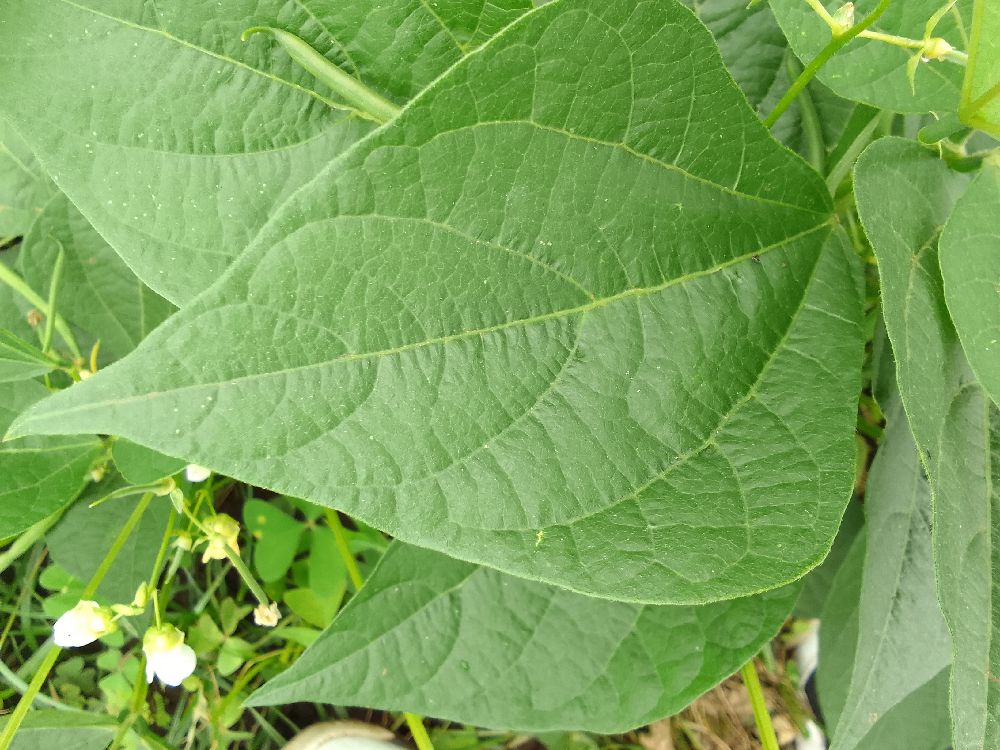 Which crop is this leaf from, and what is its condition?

common bean, healthy
